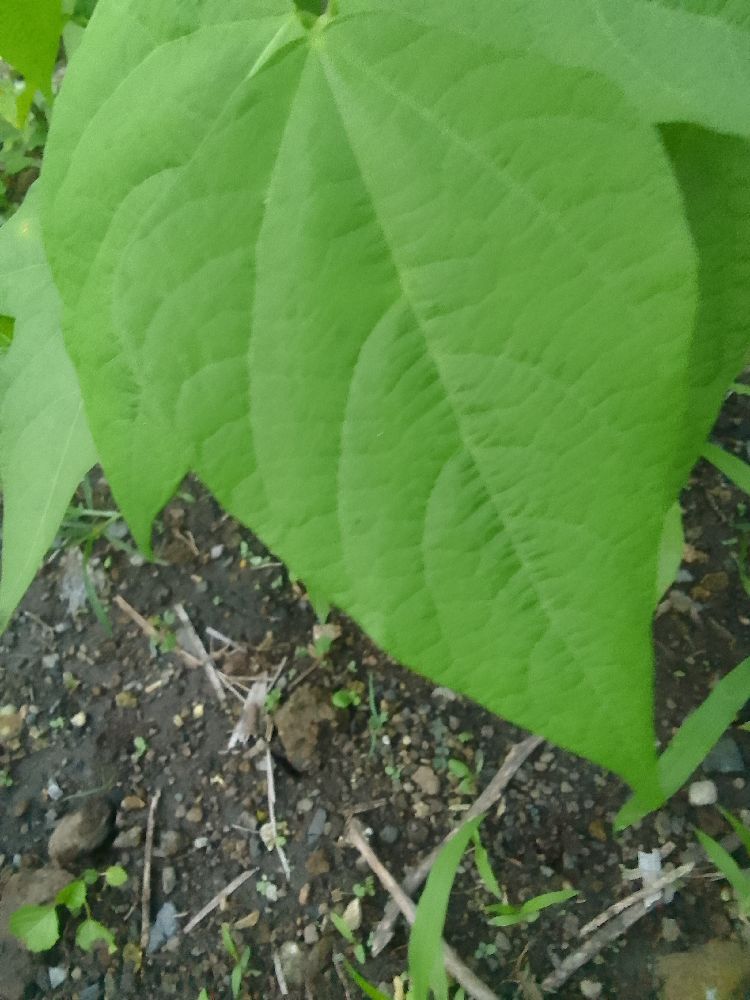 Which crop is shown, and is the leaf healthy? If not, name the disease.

common bean, healthy
